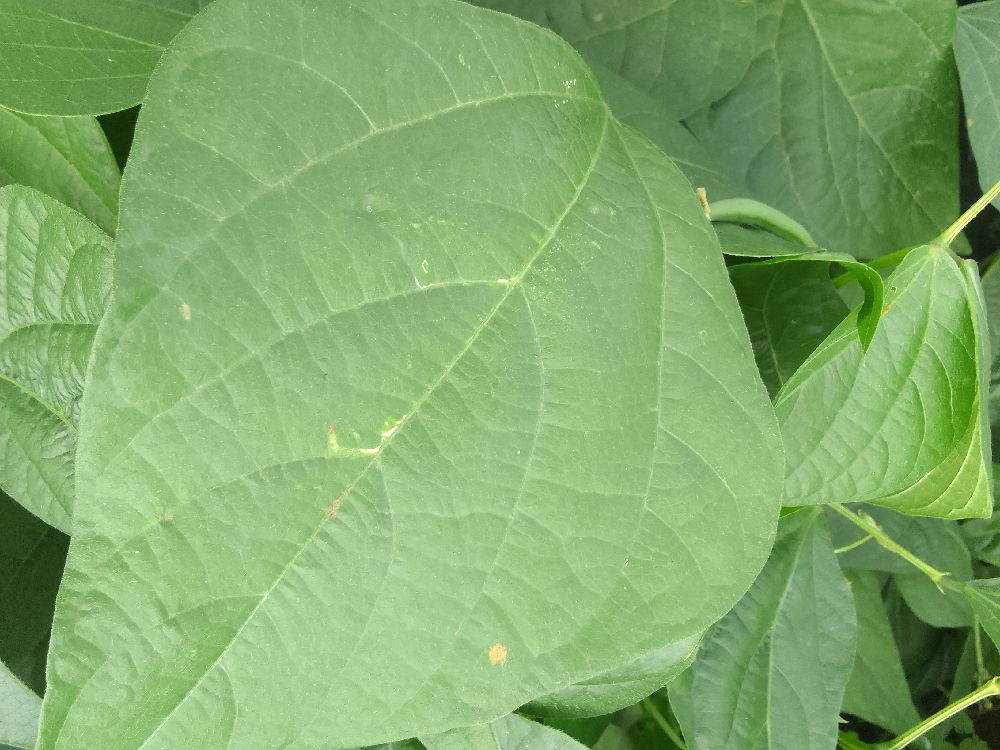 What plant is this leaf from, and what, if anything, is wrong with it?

common bean, healthy
